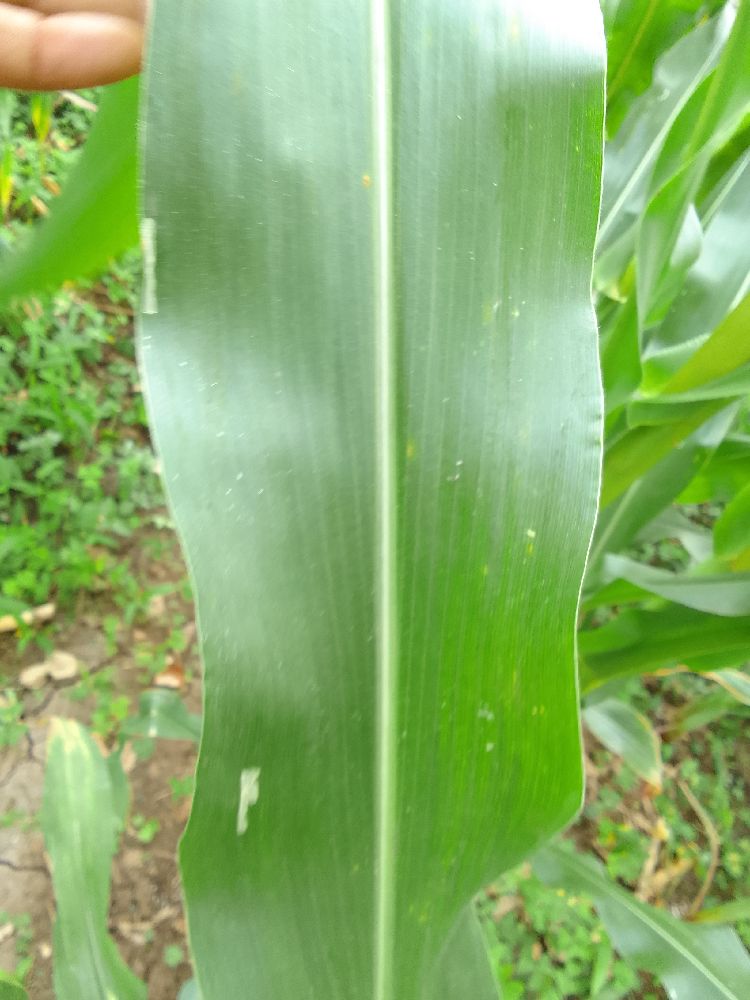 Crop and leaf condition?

maize, healthy
